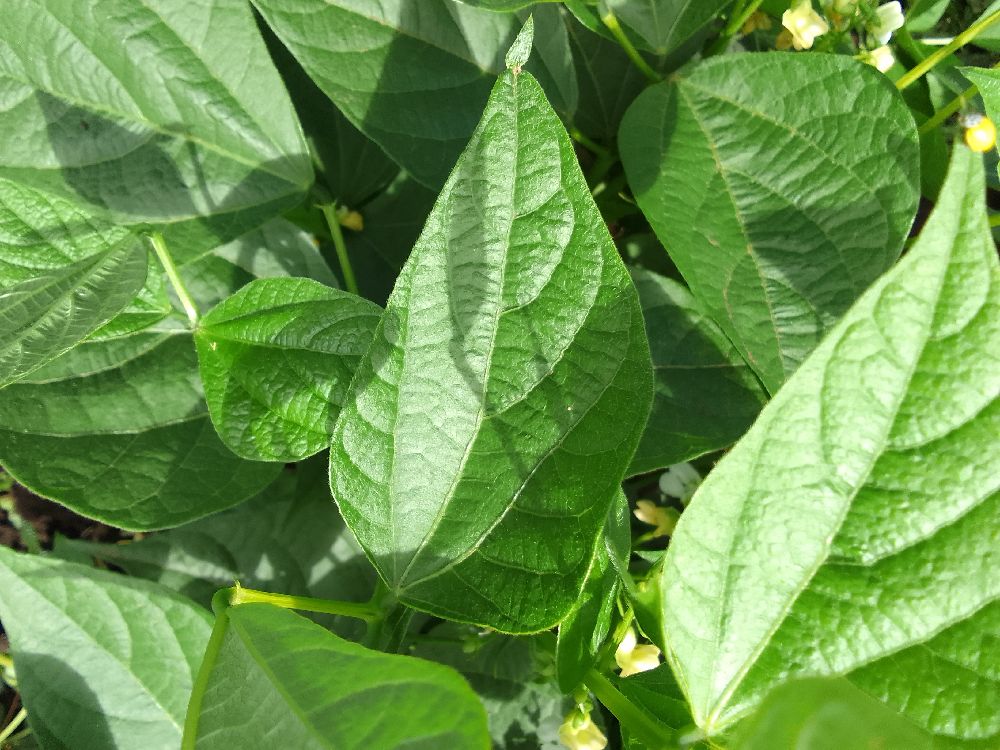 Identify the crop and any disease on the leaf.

common bean, healthy
